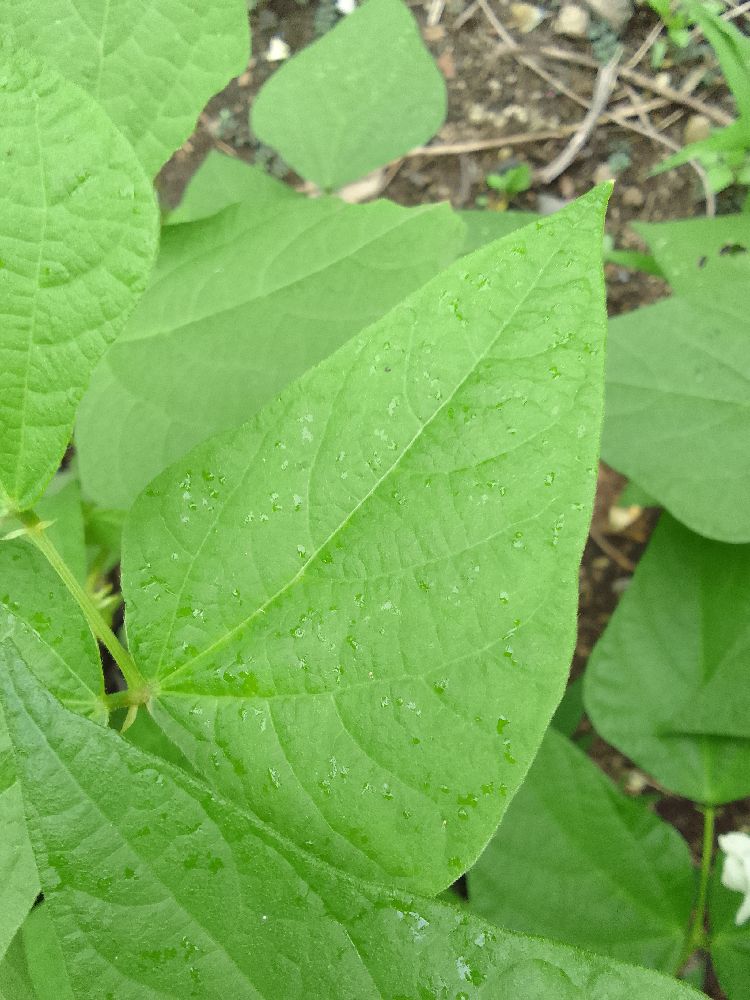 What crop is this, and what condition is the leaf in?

common bean, healthy
